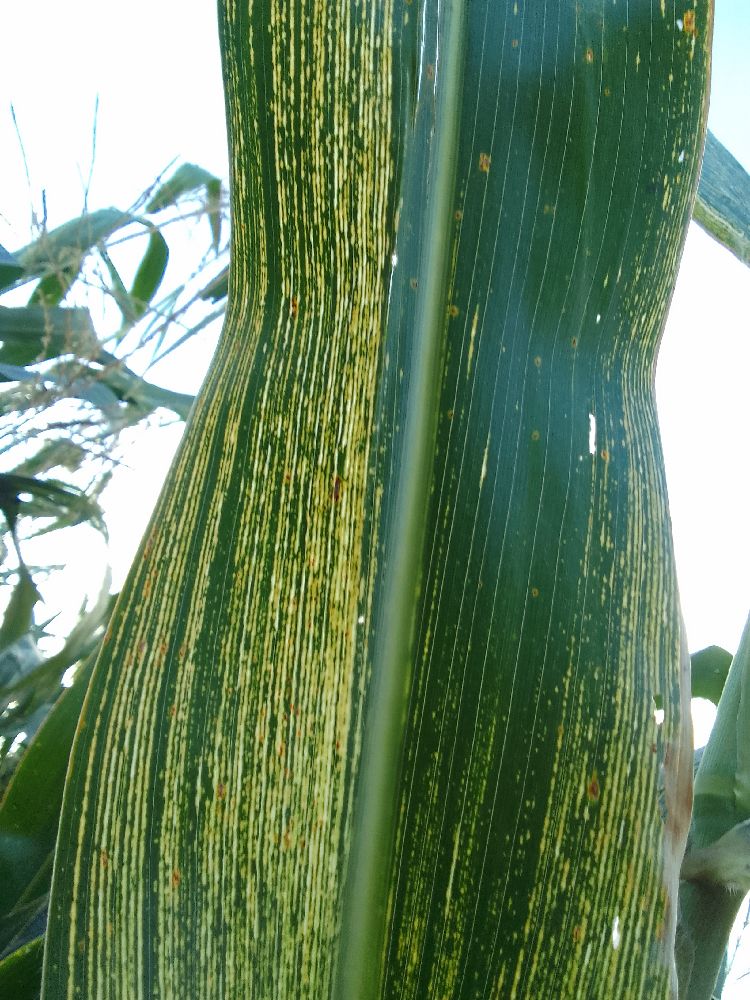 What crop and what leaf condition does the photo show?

maize, maize streak virus
